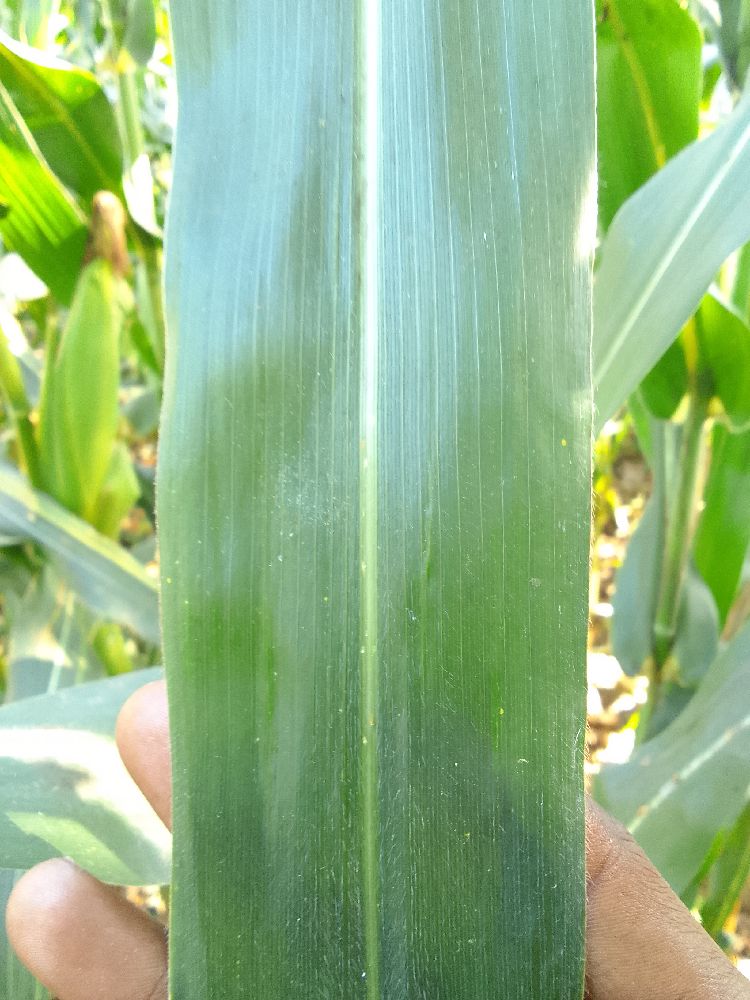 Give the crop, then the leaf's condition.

maize, healthy
